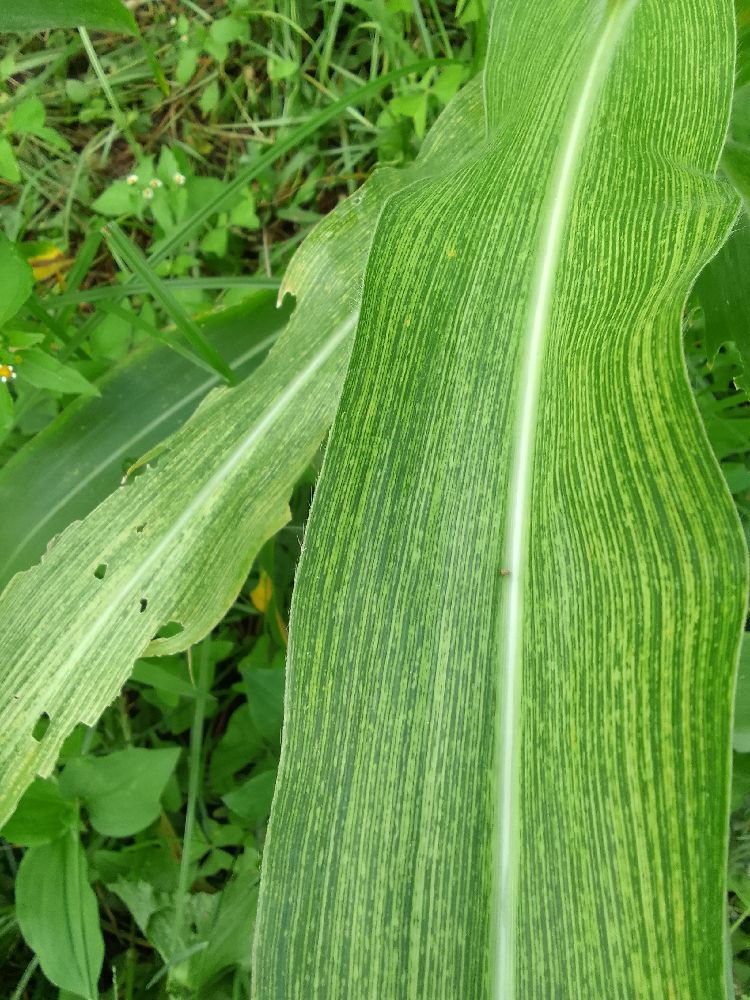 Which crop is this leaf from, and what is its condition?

maize, maize streak virus
